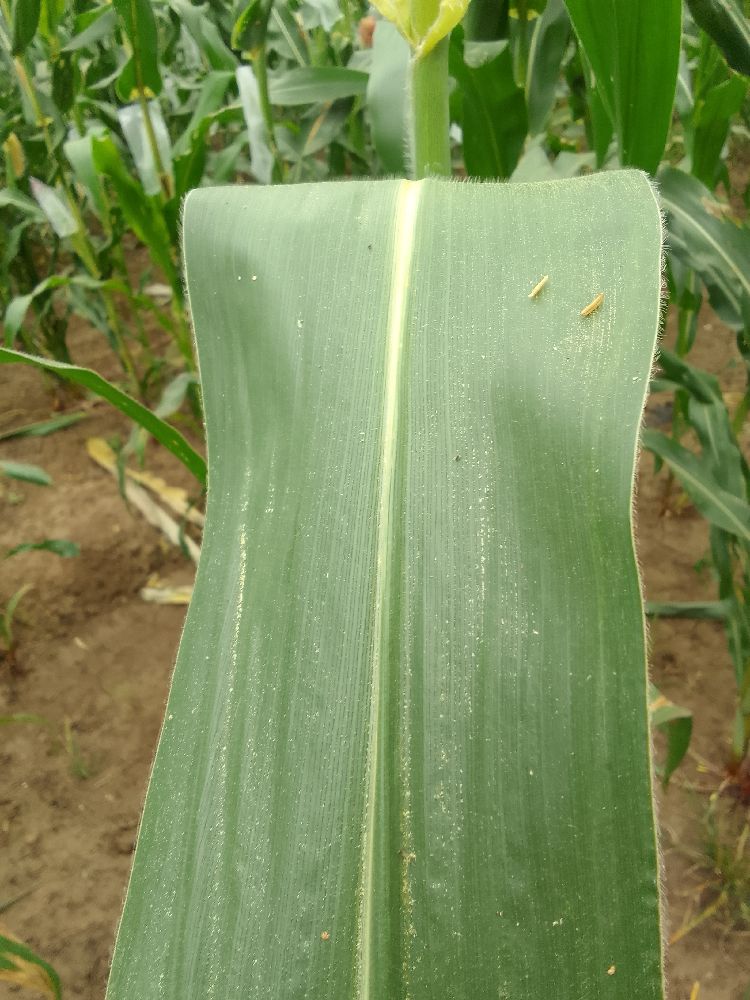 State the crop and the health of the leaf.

maize, healthy
